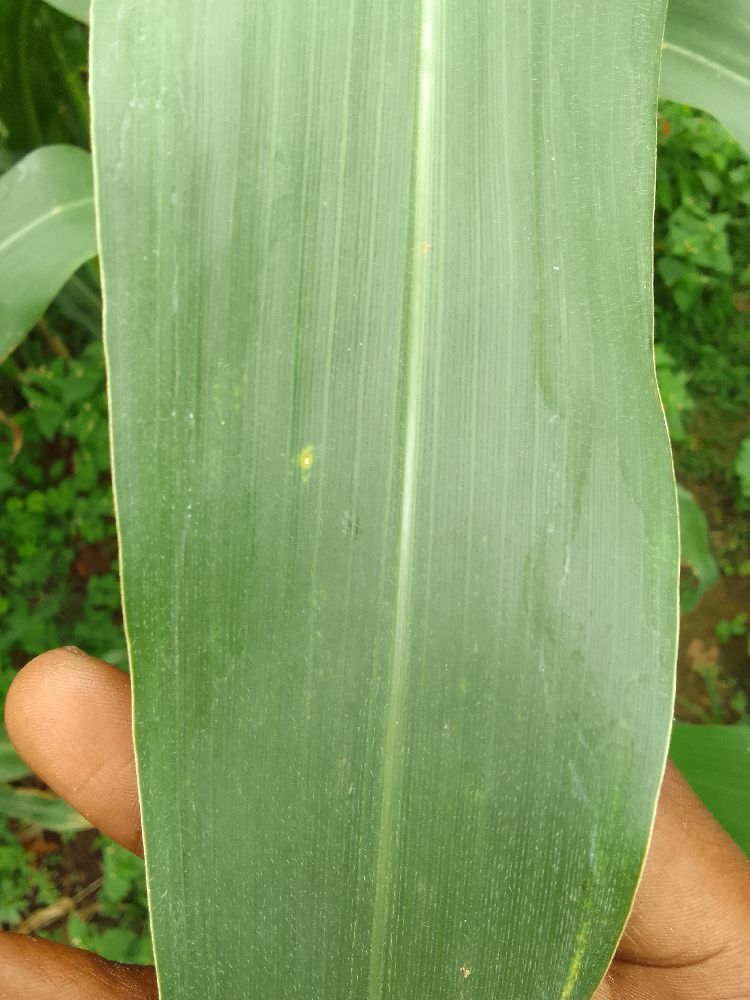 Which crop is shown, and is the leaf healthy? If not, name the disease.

maize, healthy
